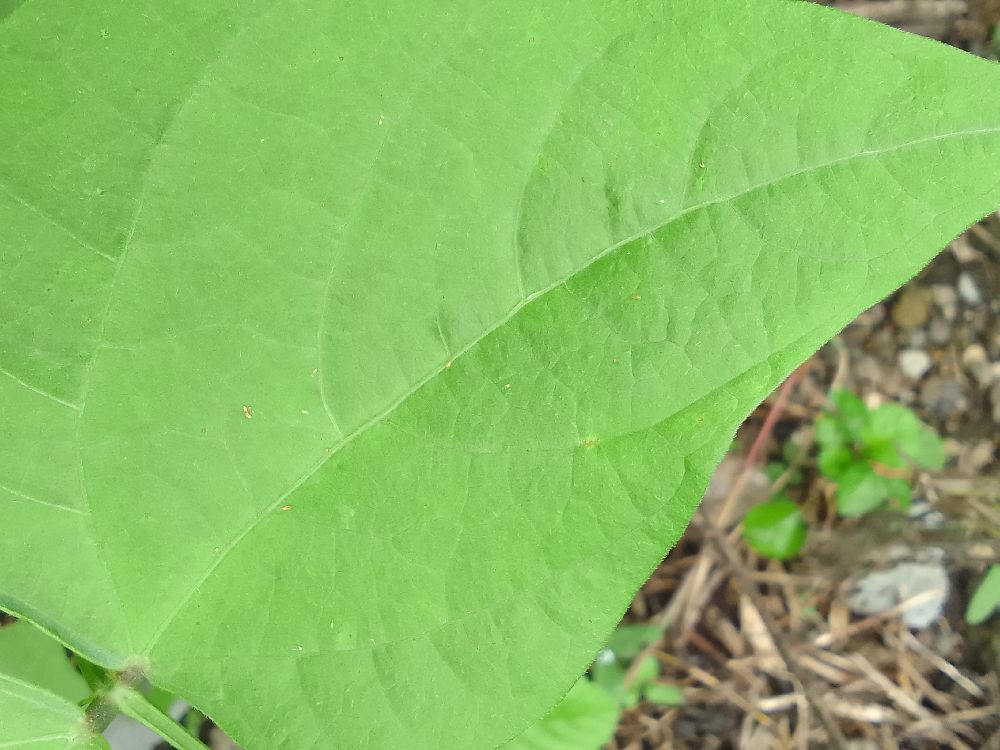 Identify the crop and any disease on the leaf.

common bean, healthy
